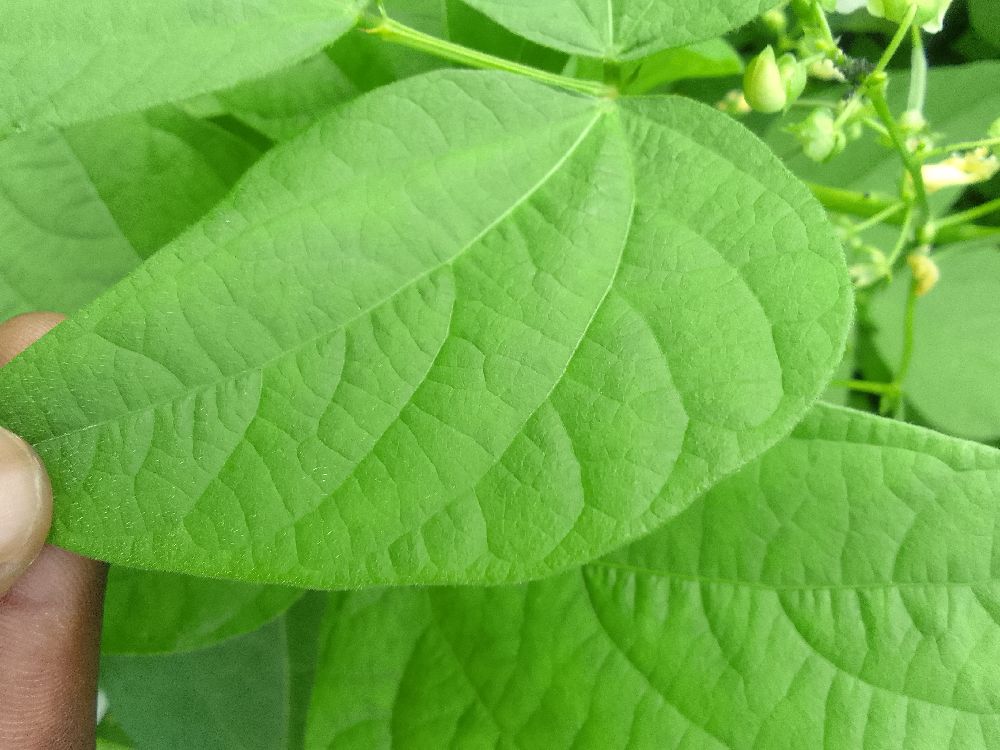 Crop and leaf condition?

common bean, healthy
